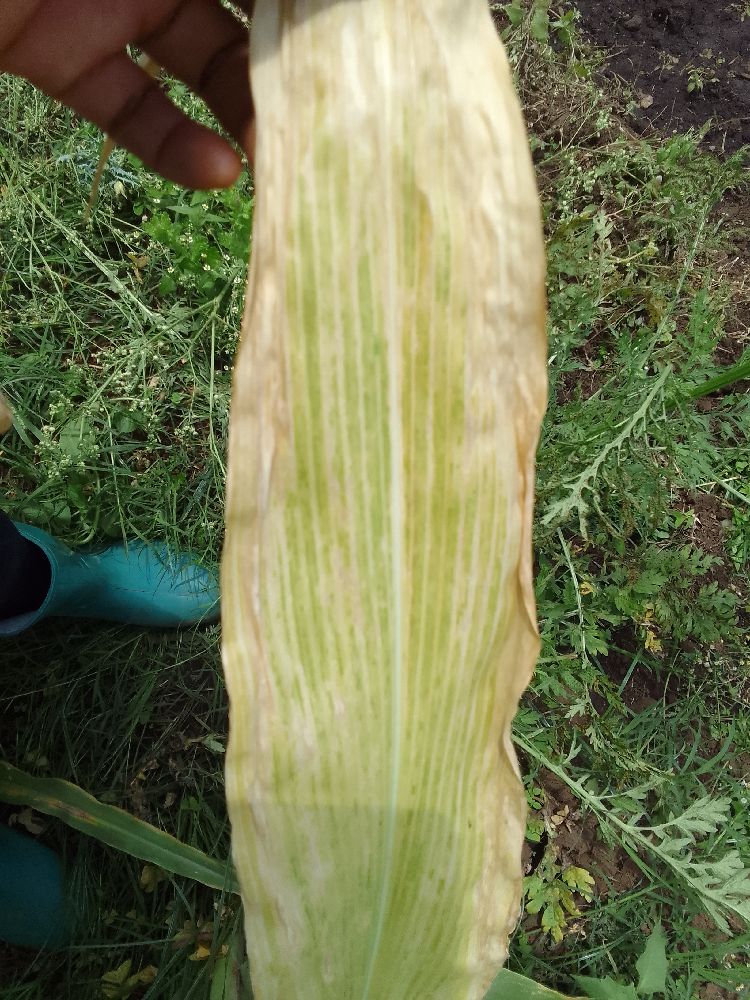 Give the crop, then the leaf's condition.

maize, maize lethal necrosis
